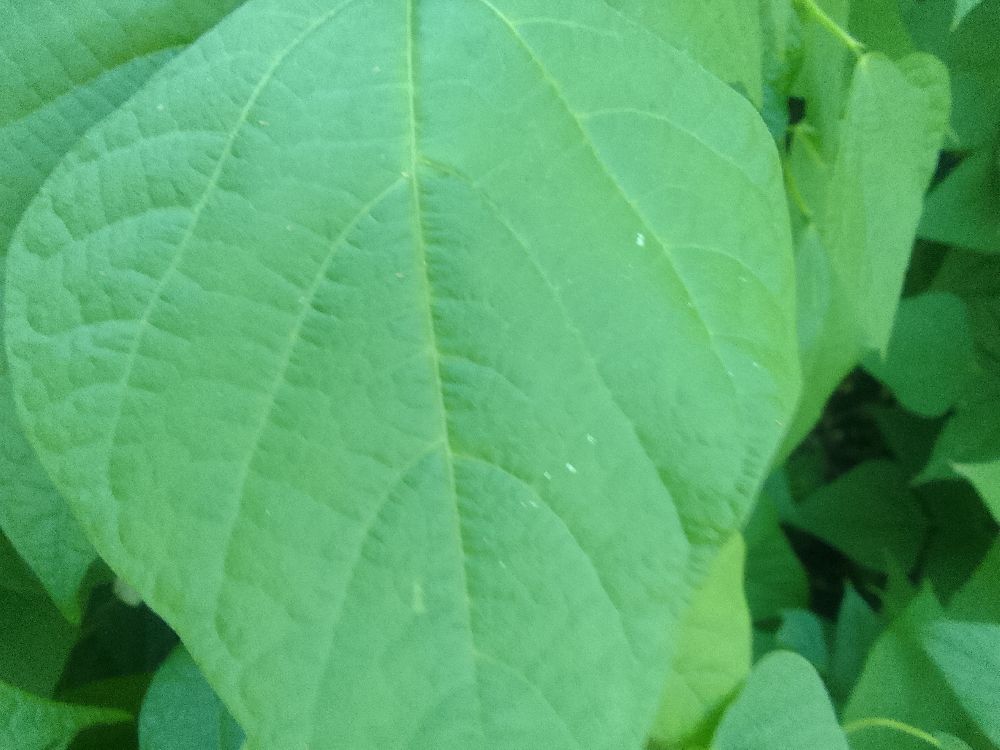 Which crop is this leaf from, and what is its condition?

common bean, healthy
